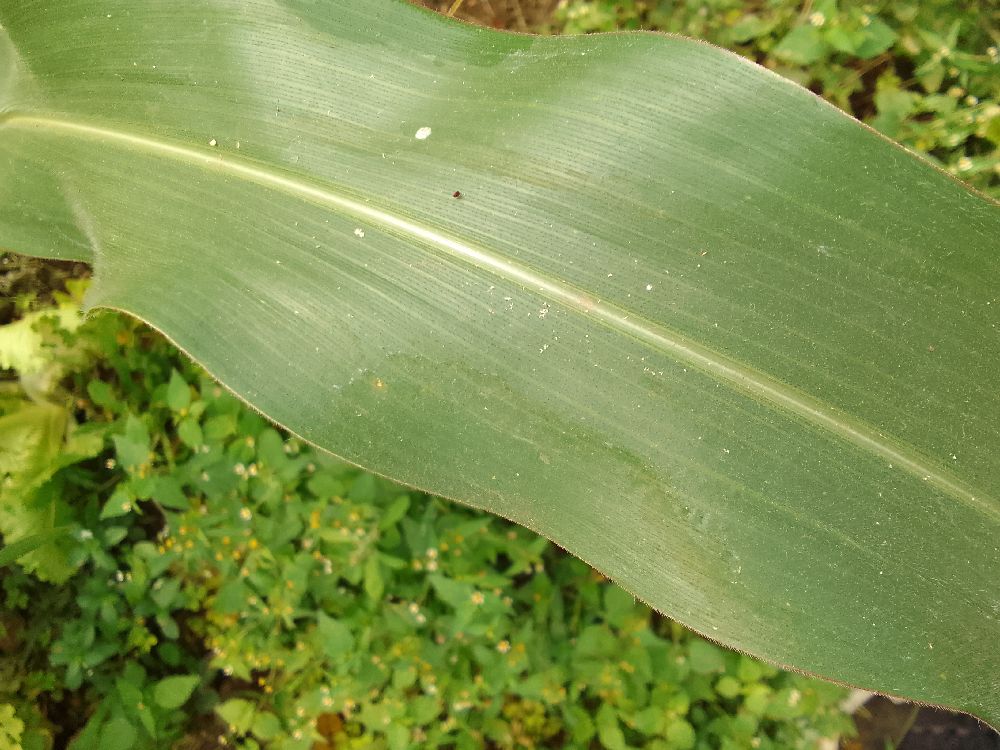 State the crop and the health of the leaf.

maize, healthy
